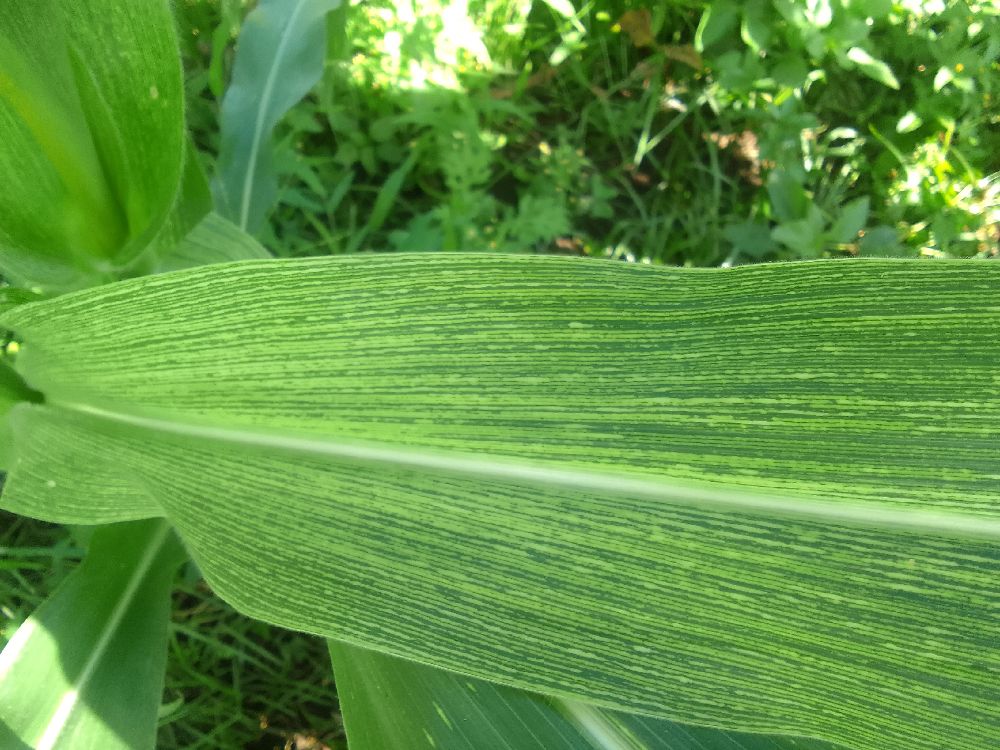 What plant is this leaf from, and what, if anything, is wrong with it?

maize, maize streak virus
